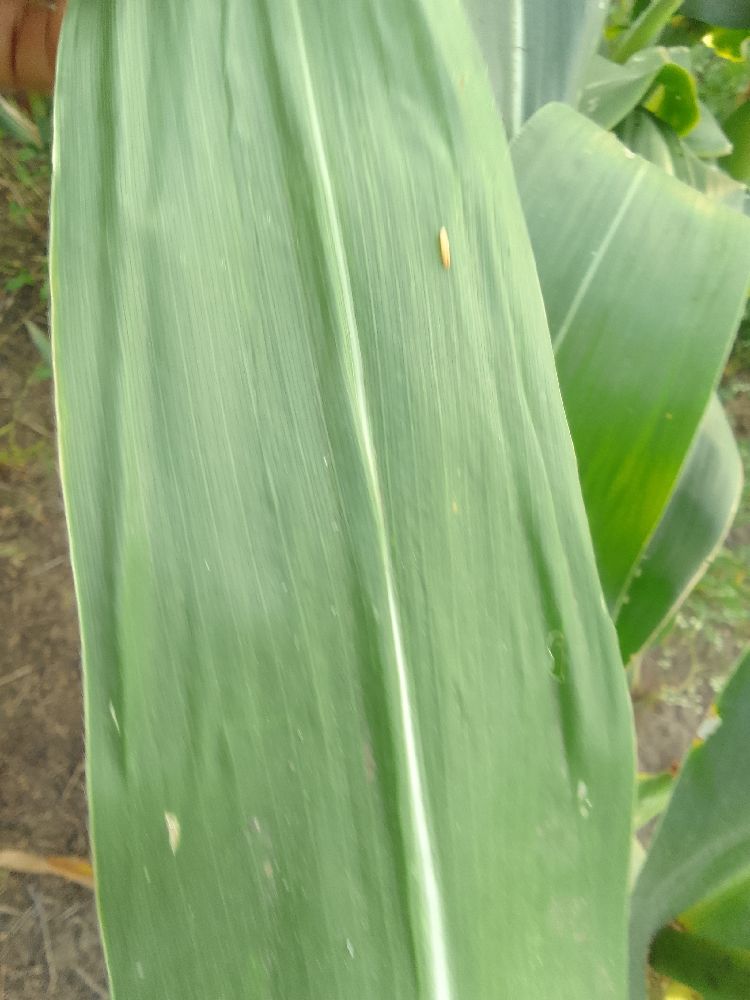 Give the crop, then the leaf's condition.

maize, healthy
